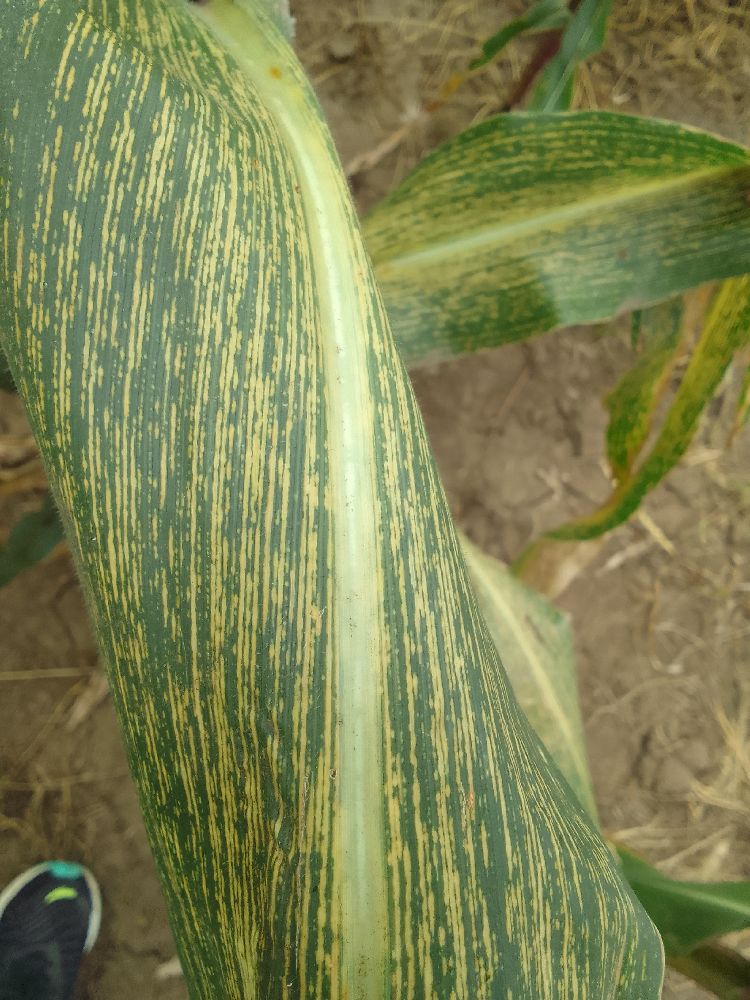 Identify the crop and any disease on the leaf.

maize, maize streak virus
